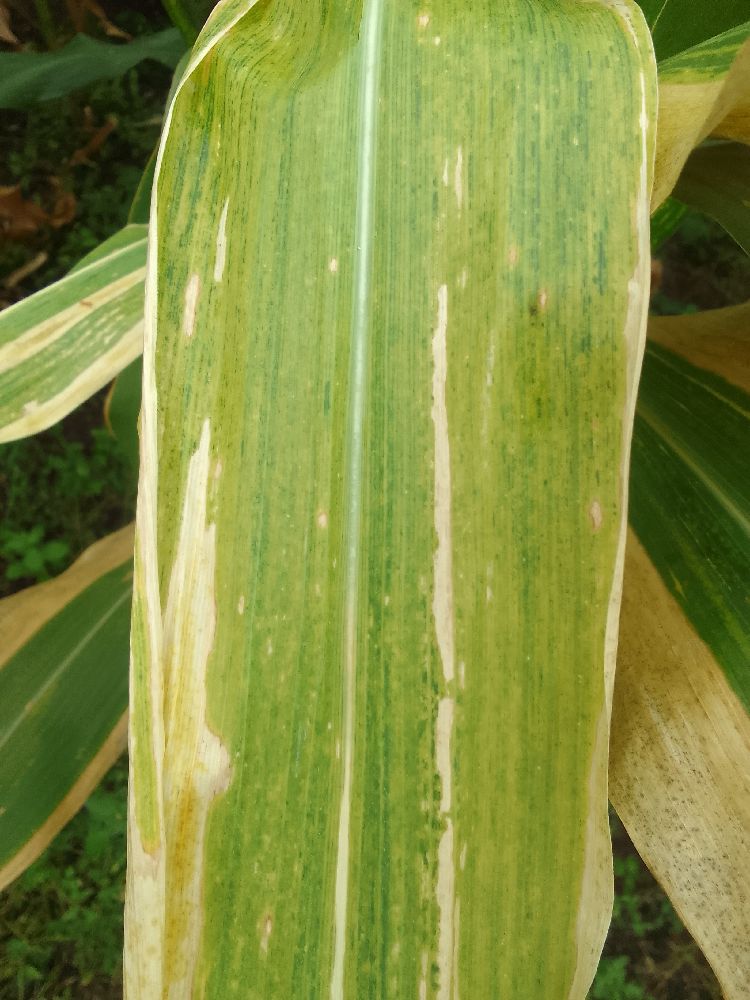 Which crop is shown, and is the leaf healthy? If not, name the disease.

maize, maize lethal necrosis
